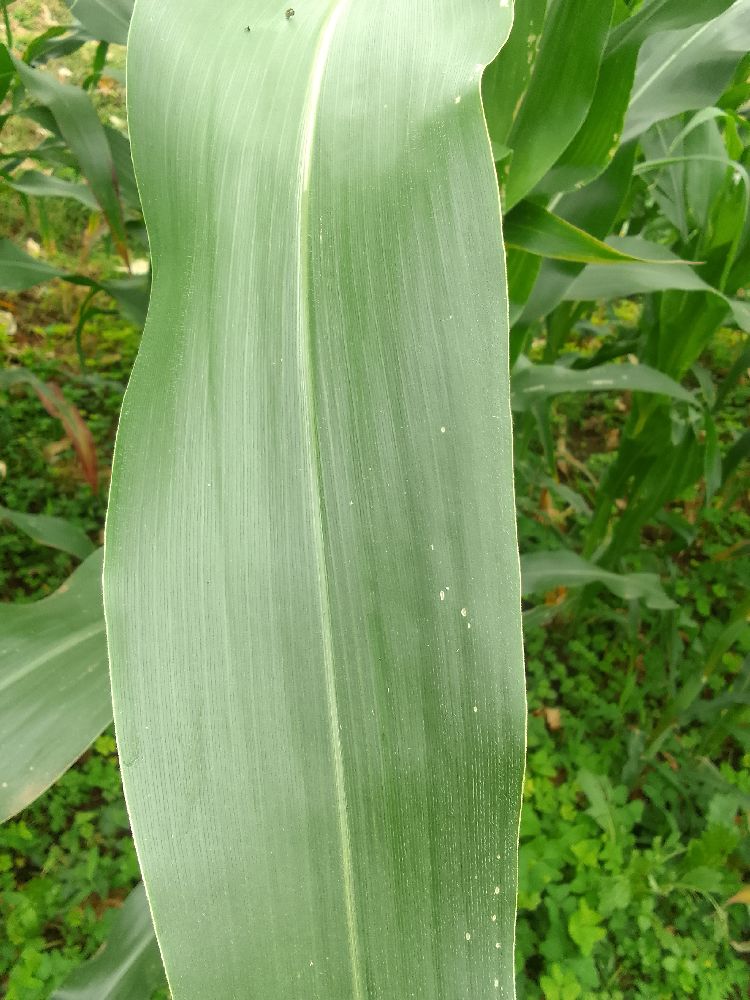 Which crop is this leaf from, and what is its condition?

maize, healthy
